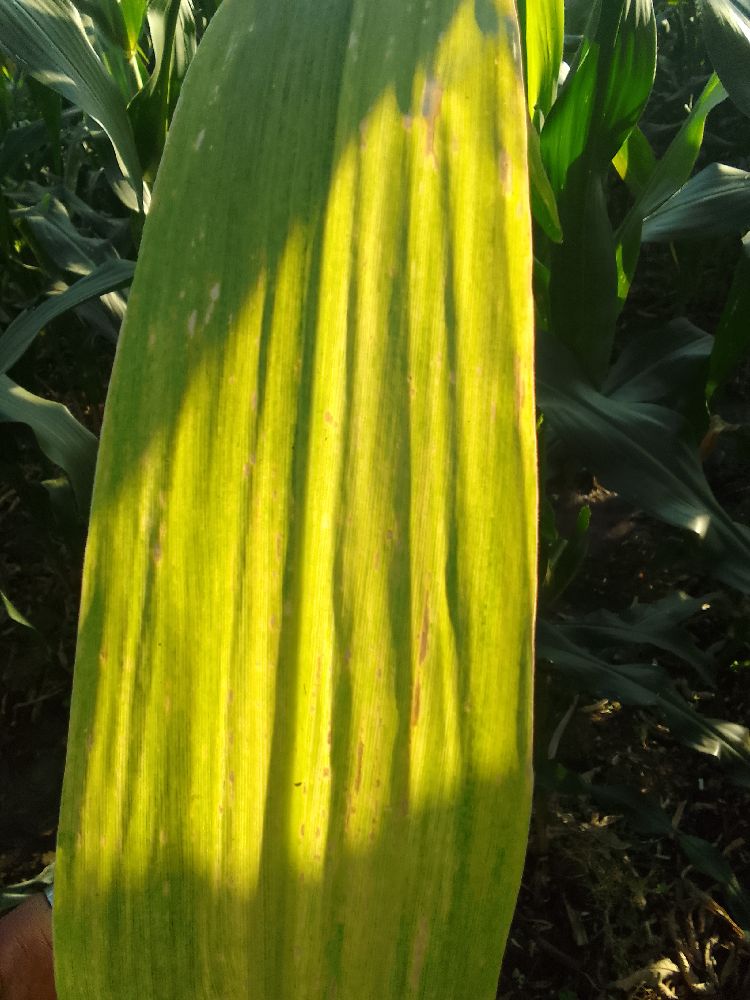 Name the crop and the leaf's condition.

maize, maize lethal necrosis
